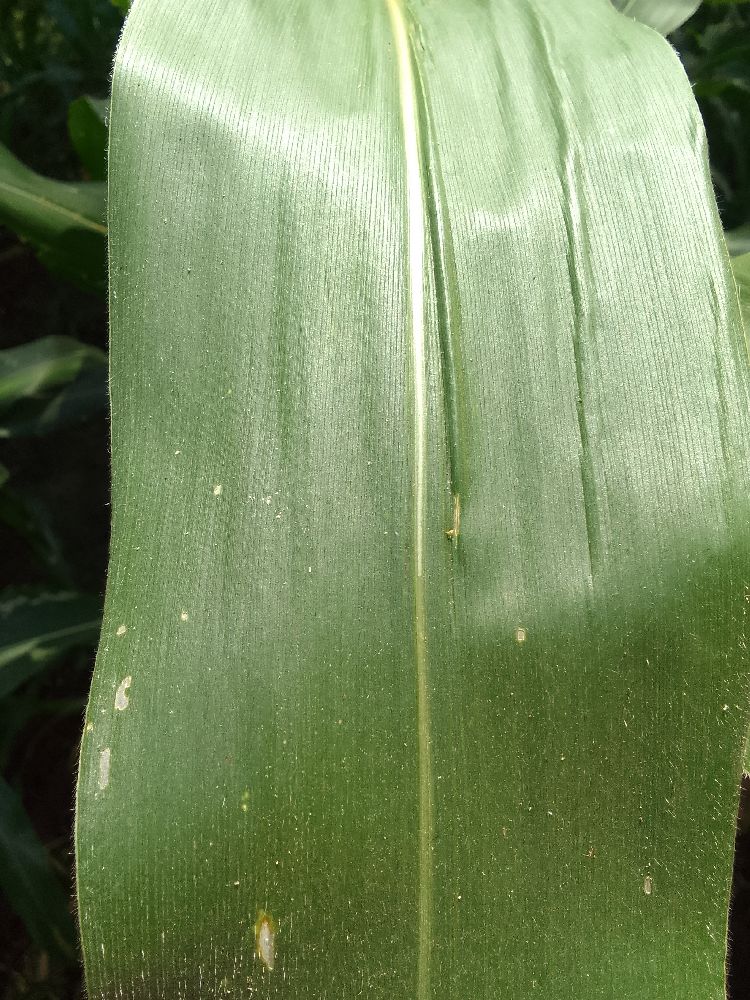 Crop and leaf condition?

maize, healthy
